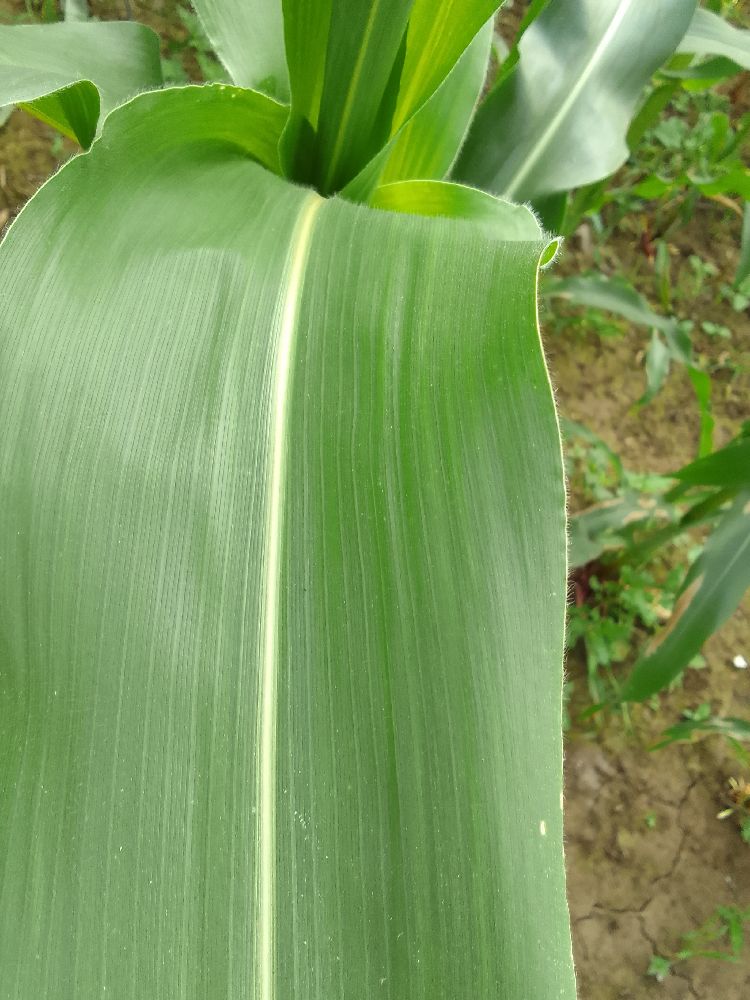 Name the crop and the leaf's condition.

maize, healthy
